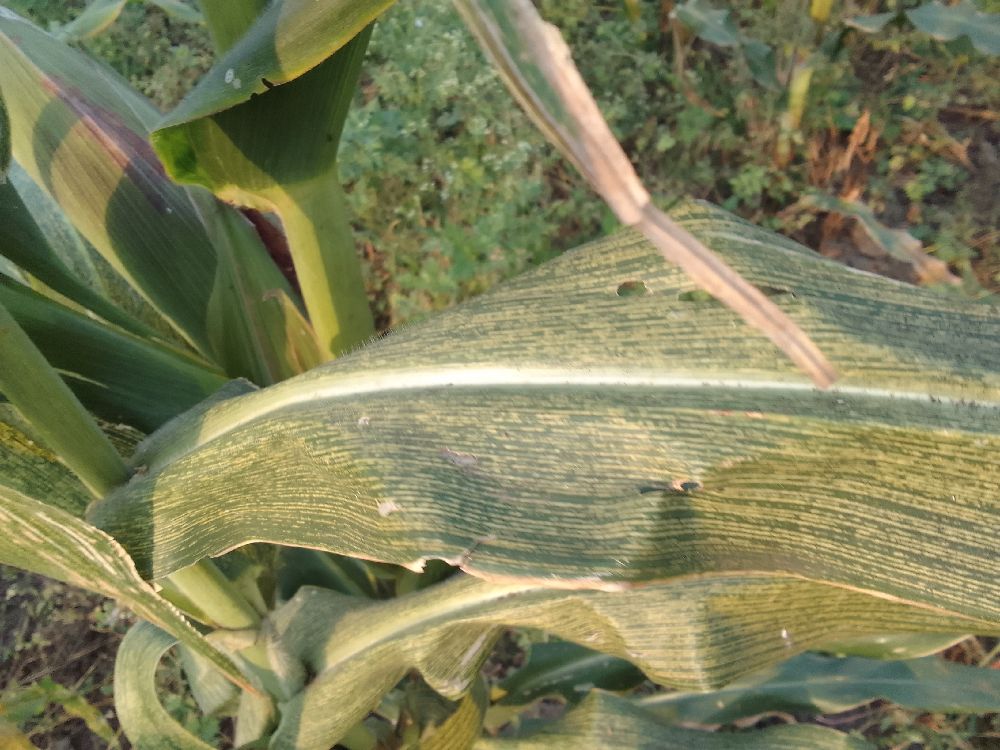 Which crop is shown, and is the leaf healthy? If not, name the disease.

maize, maize streak virus
